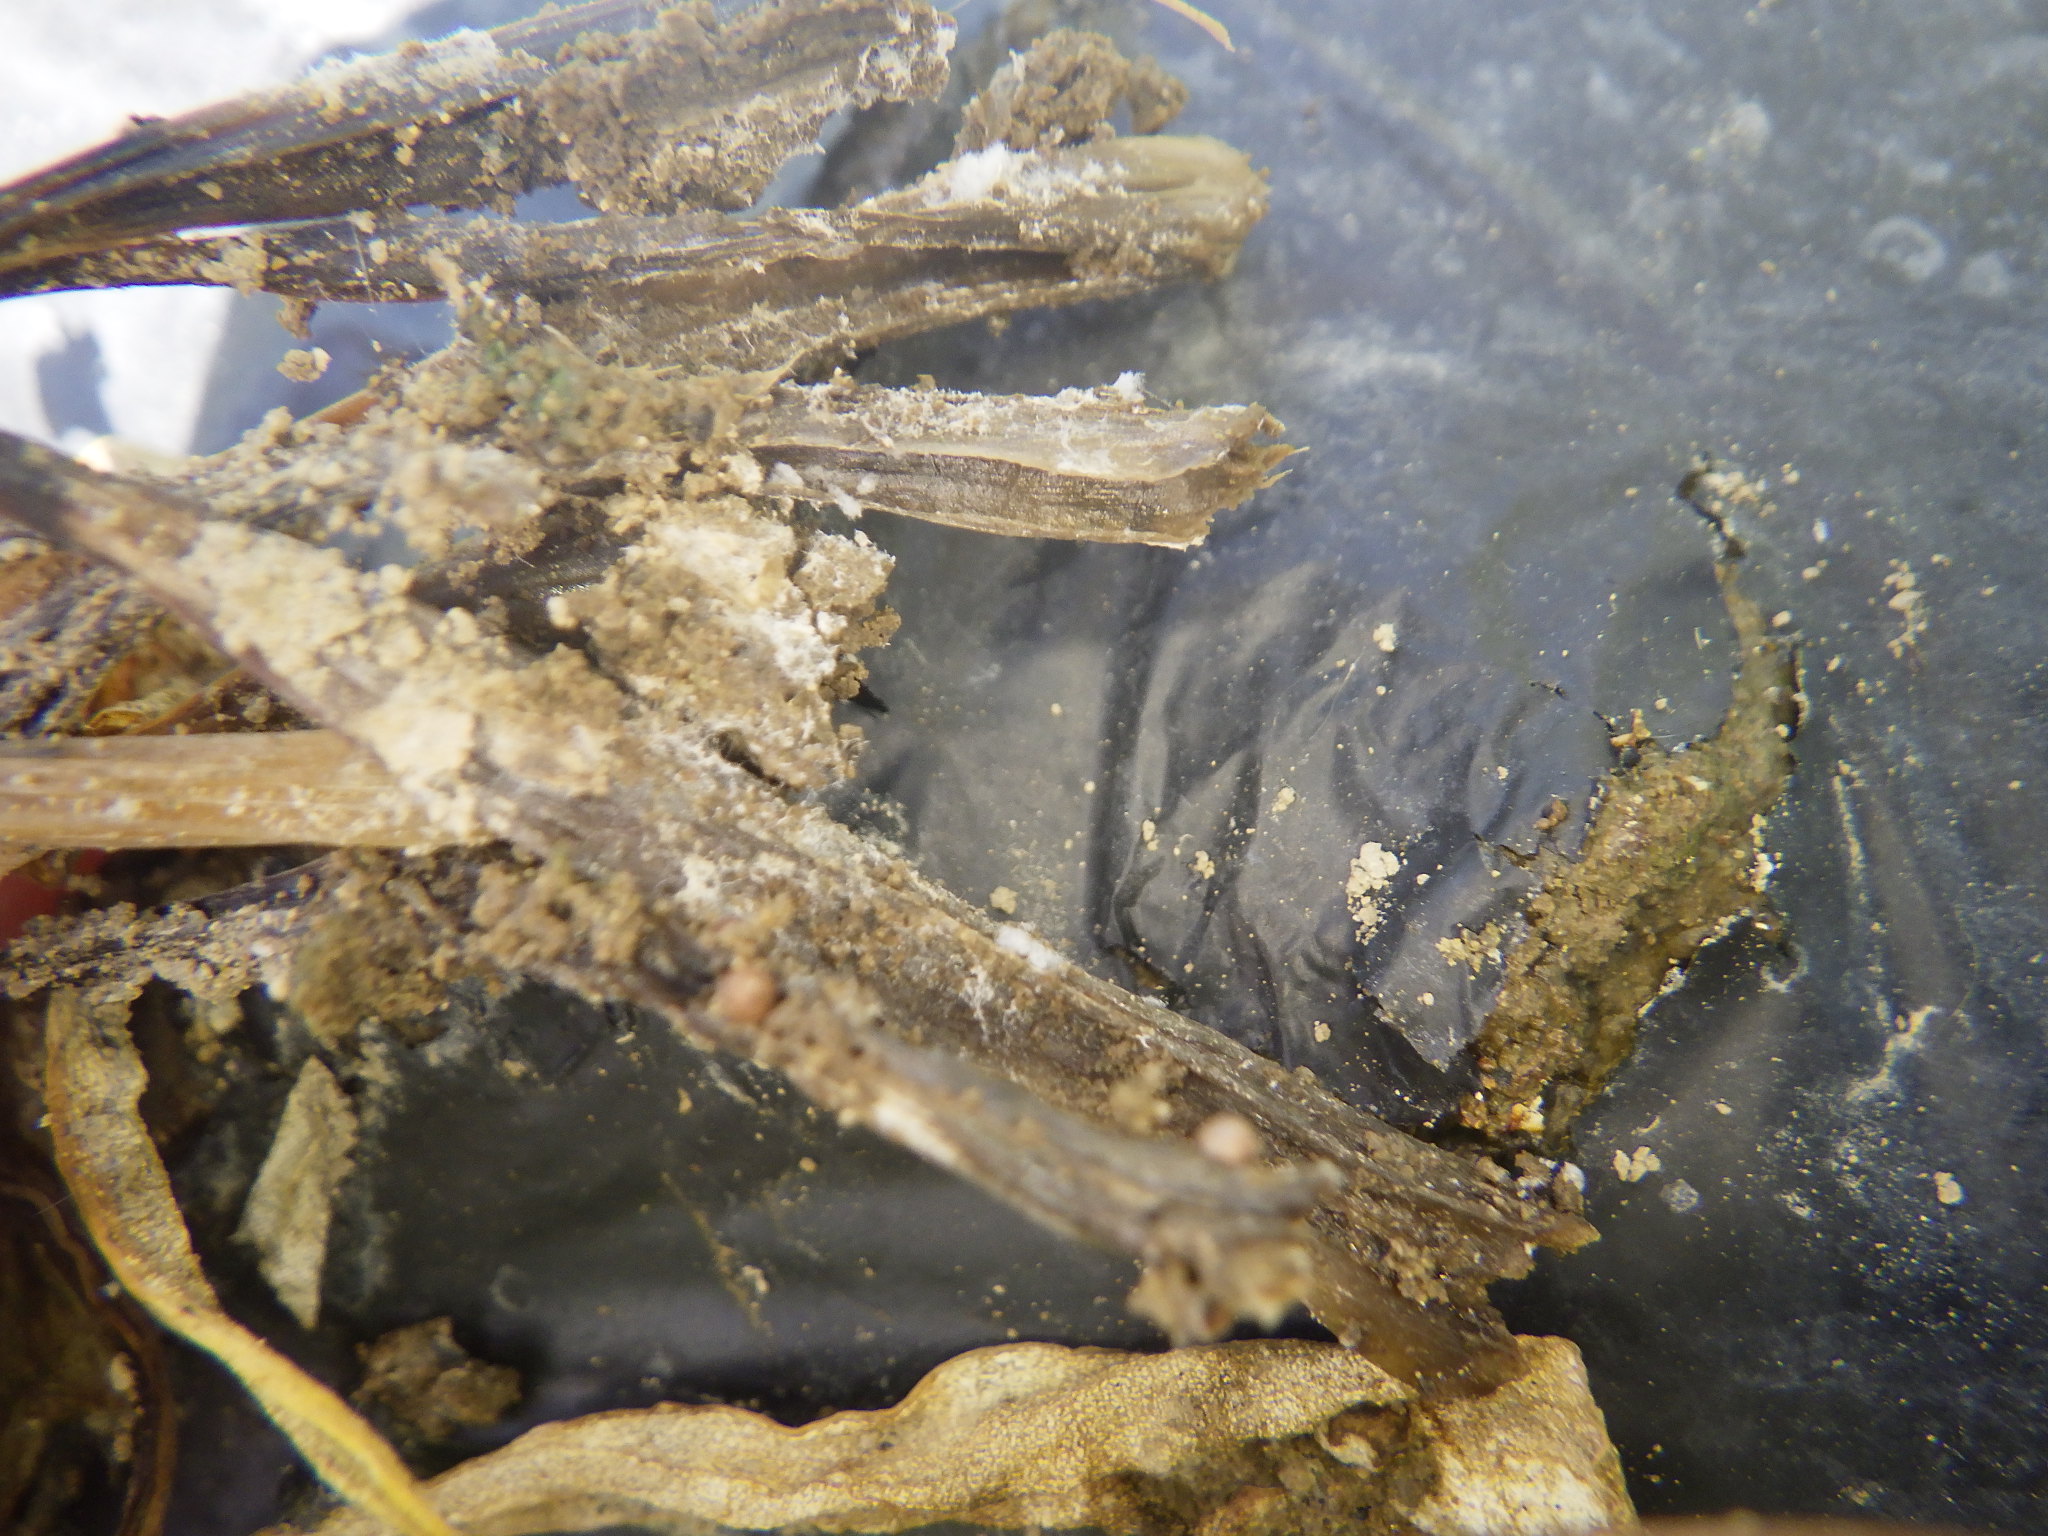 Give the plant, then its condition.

chard, phoma leaf spot
